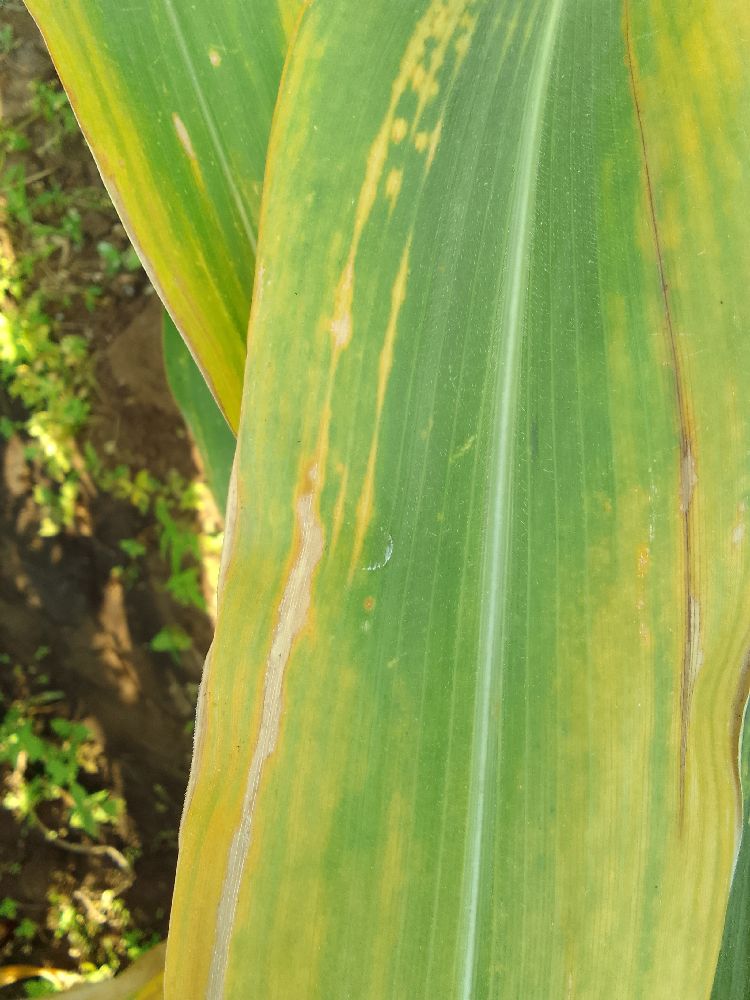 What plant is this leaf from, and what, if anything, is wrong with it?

maize, maize lethal necrosis
